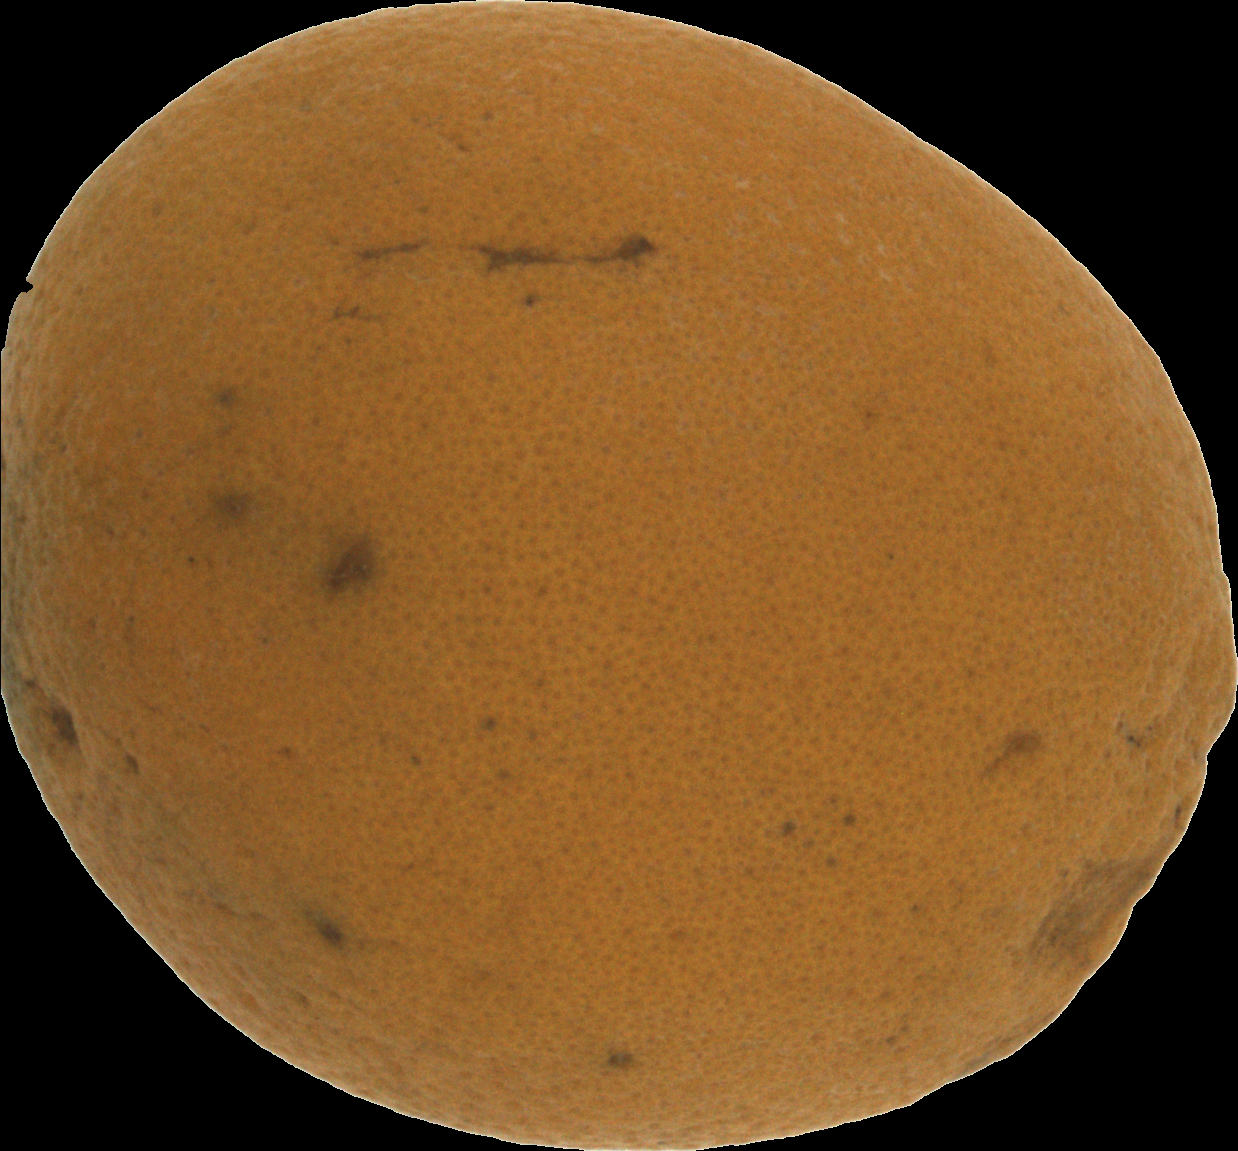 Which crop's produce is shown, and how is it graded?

orange, bad
